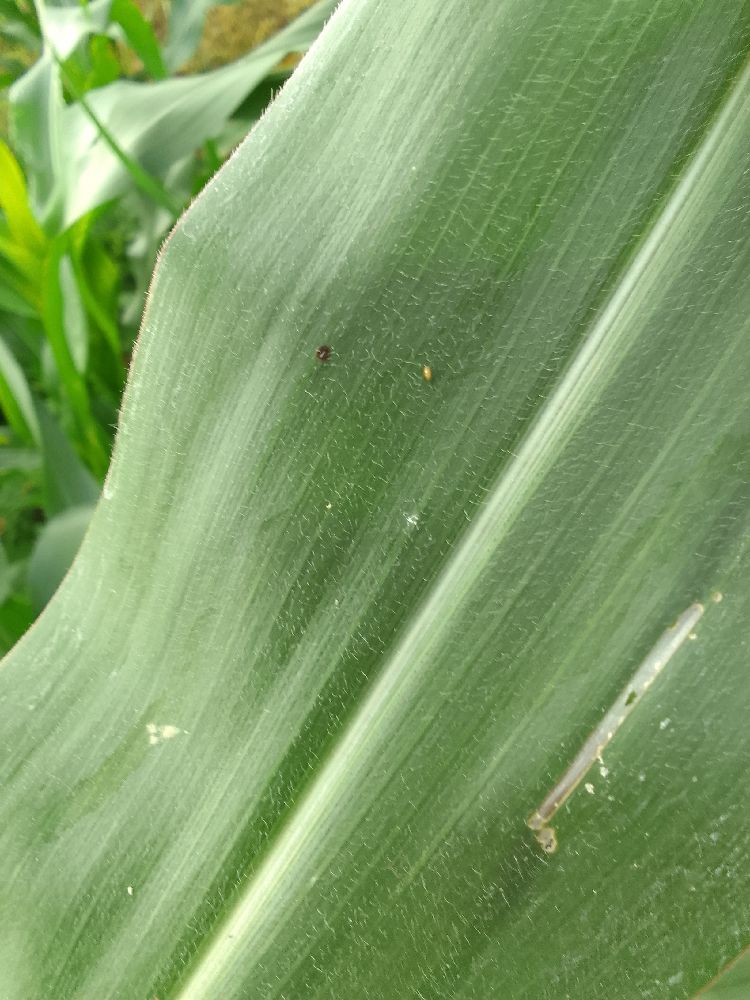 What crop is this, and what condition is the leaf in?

maize, healthy
